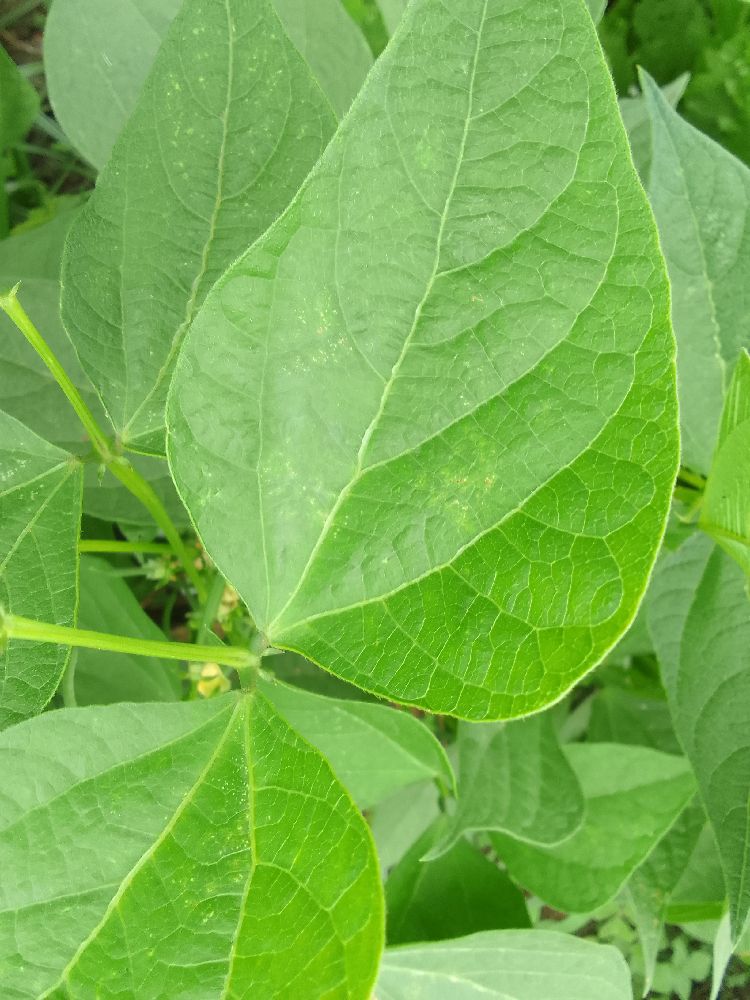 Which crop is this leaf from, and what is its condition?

common bean, healthy
